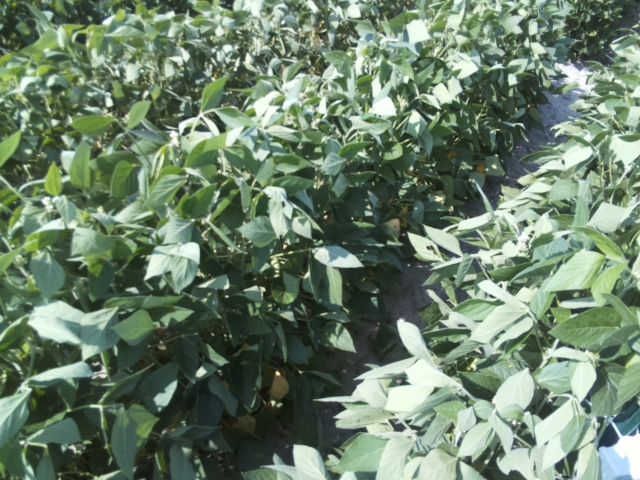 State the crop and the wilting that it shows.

soybean, slight leaflet or petiole turgor loss in upper canopy
